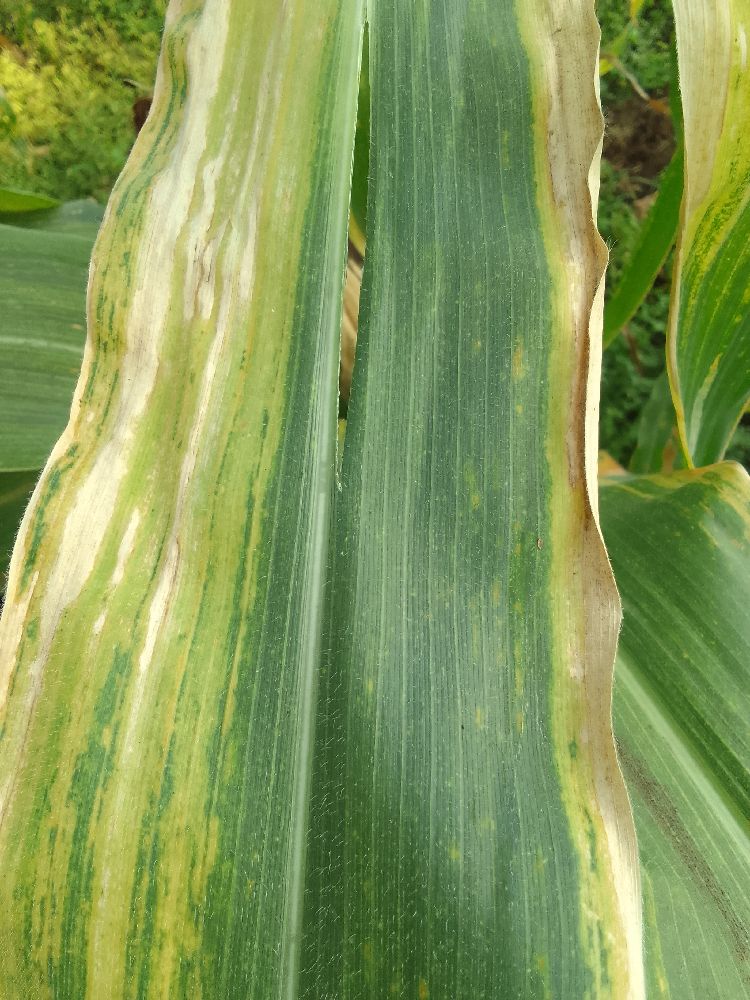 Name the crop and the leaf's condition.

maize, maize lethal necrosis
